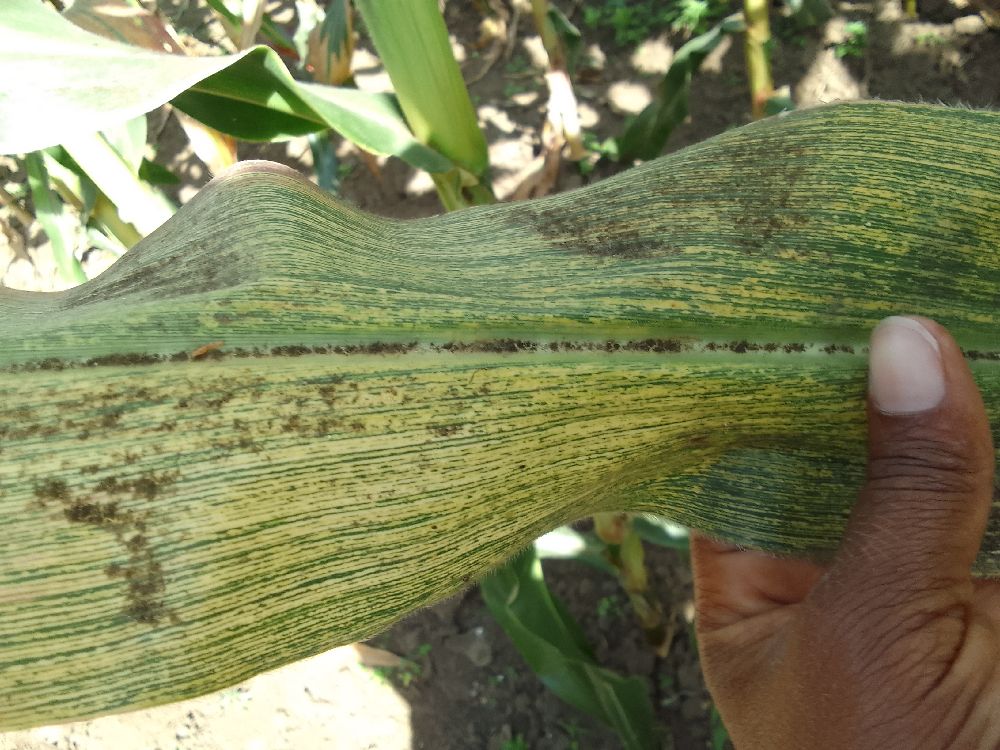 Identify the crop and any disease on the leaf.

maize, maize streak virus
